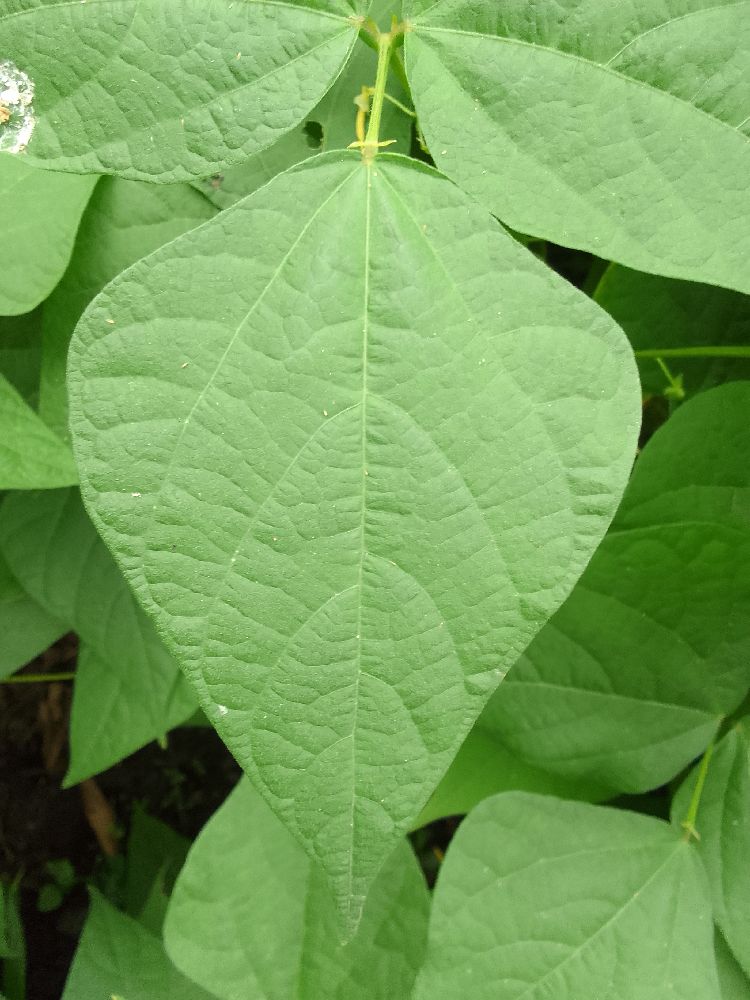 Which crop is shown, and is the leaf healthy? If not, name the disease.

common bean, healthy
